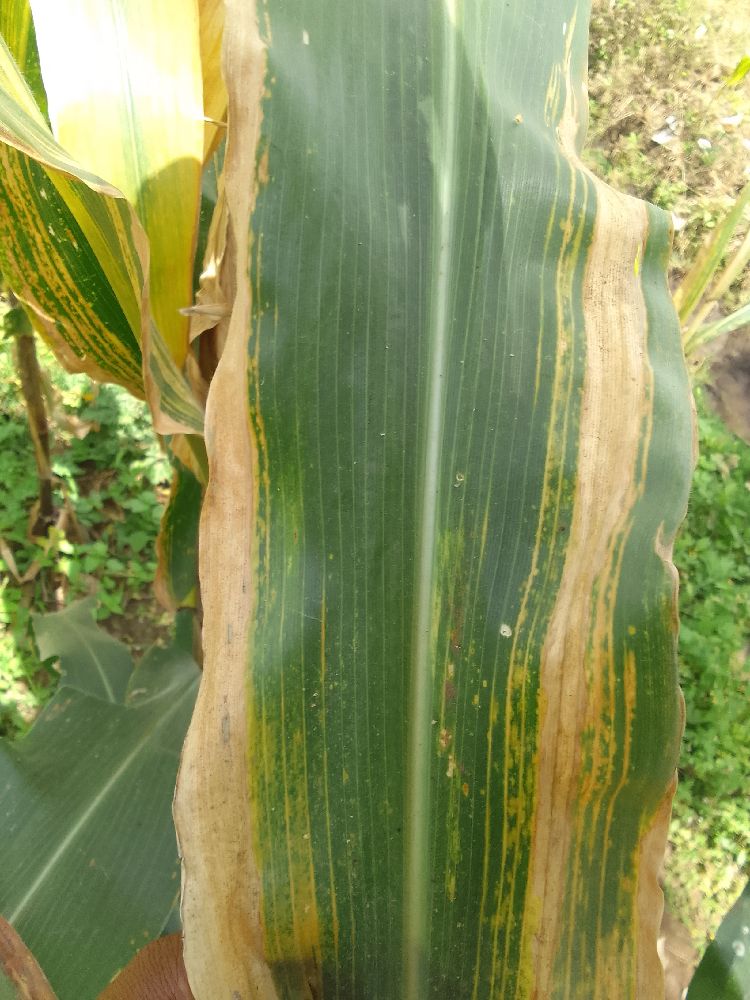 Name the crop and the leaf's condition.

maize, maize lethal necrosis
